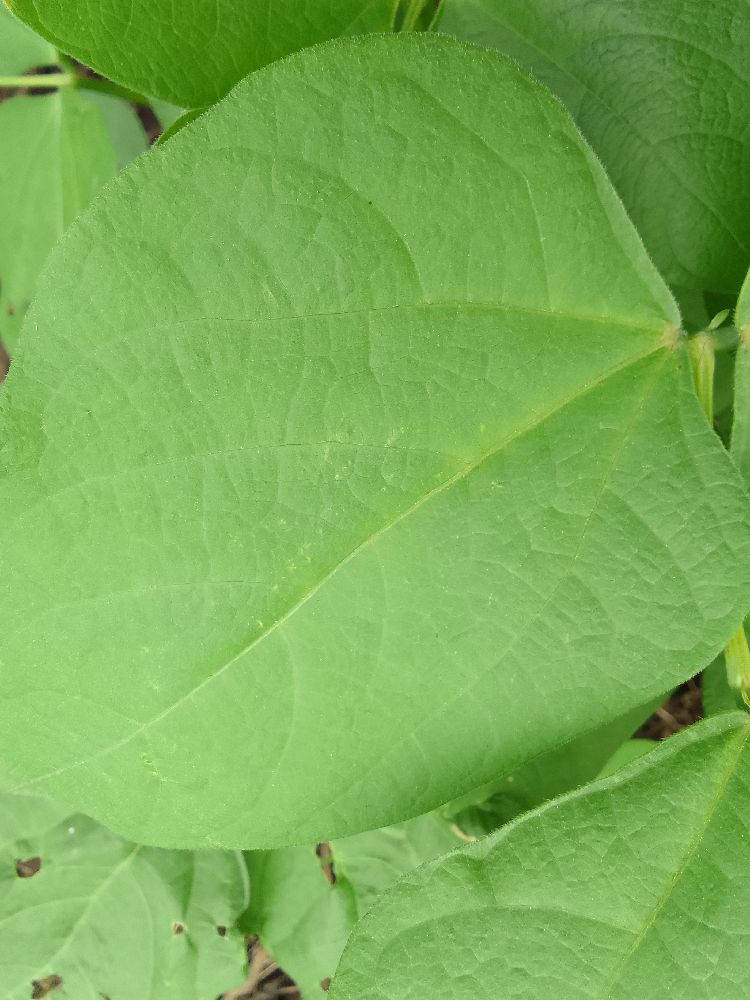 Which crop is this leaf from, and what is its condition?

common bean, healthy
